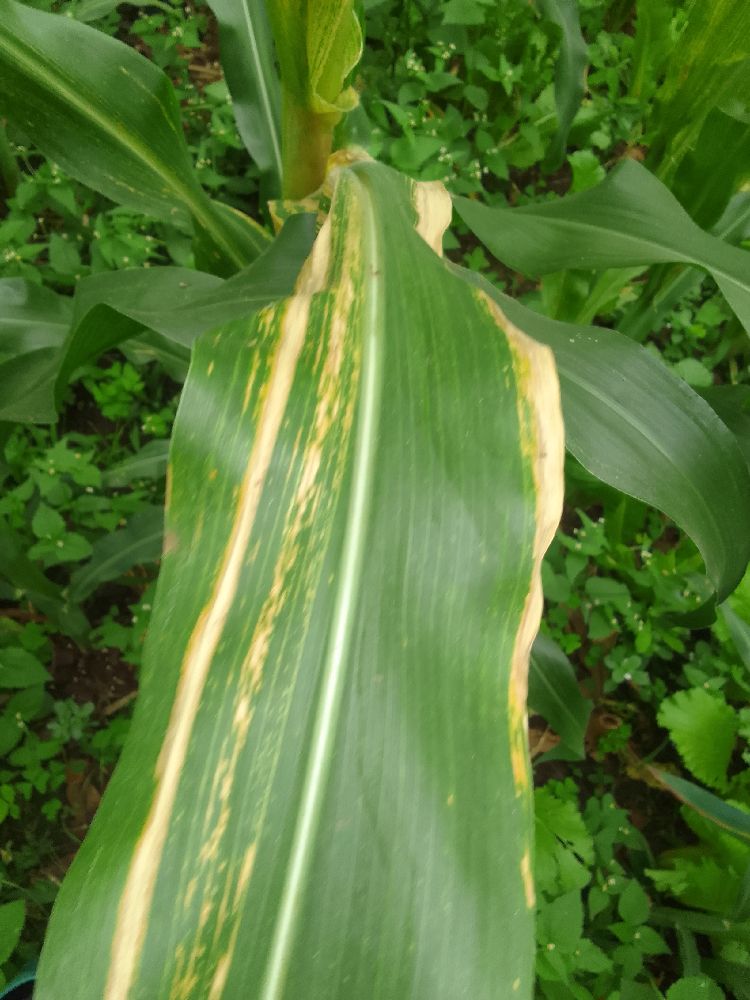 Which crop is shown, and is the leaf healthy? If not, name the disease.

maize, maize lethal necrosis
